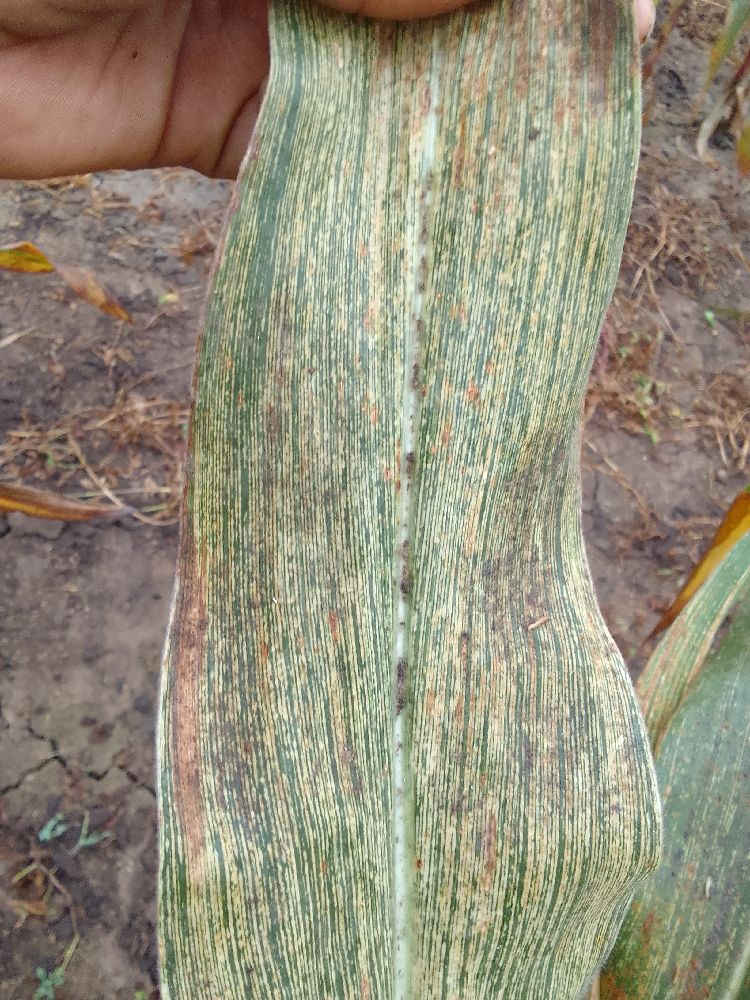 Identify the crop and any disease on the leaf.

maize, maize streak virus
